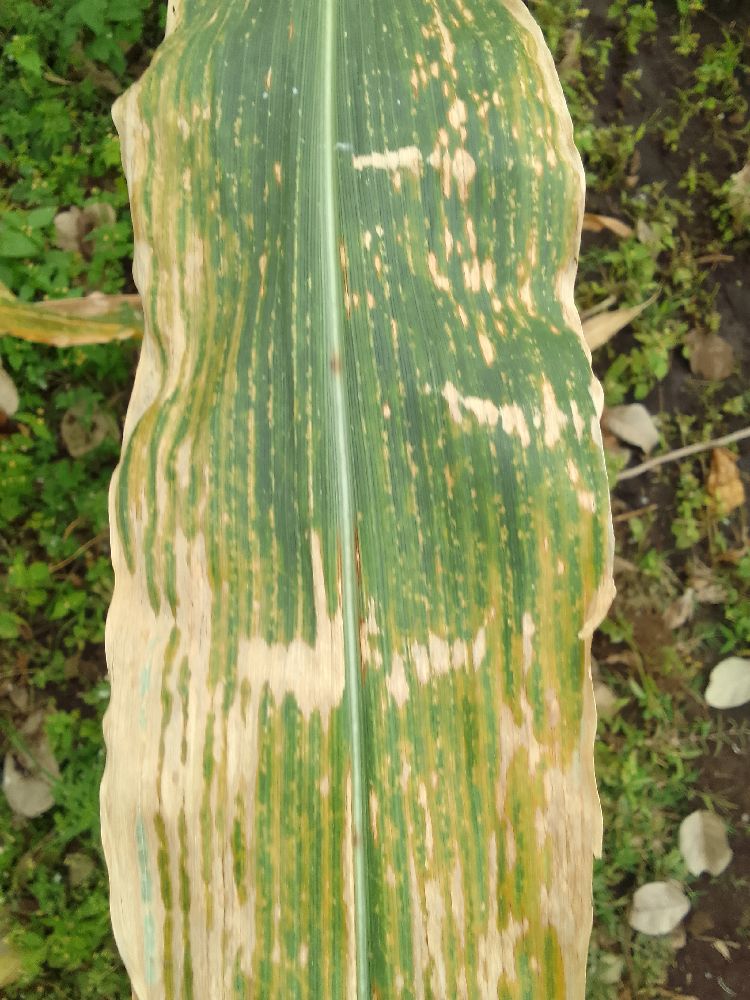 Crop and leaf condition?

maize, maize lethal necrosis
